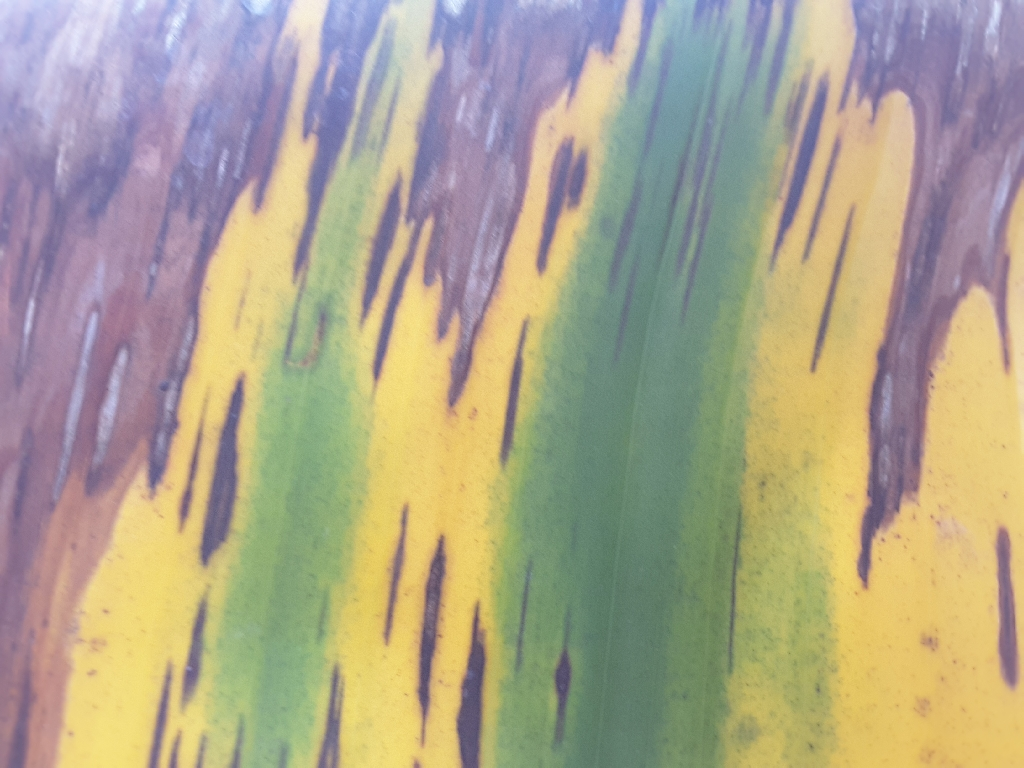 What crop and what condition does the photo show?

banana, black sigatoka
